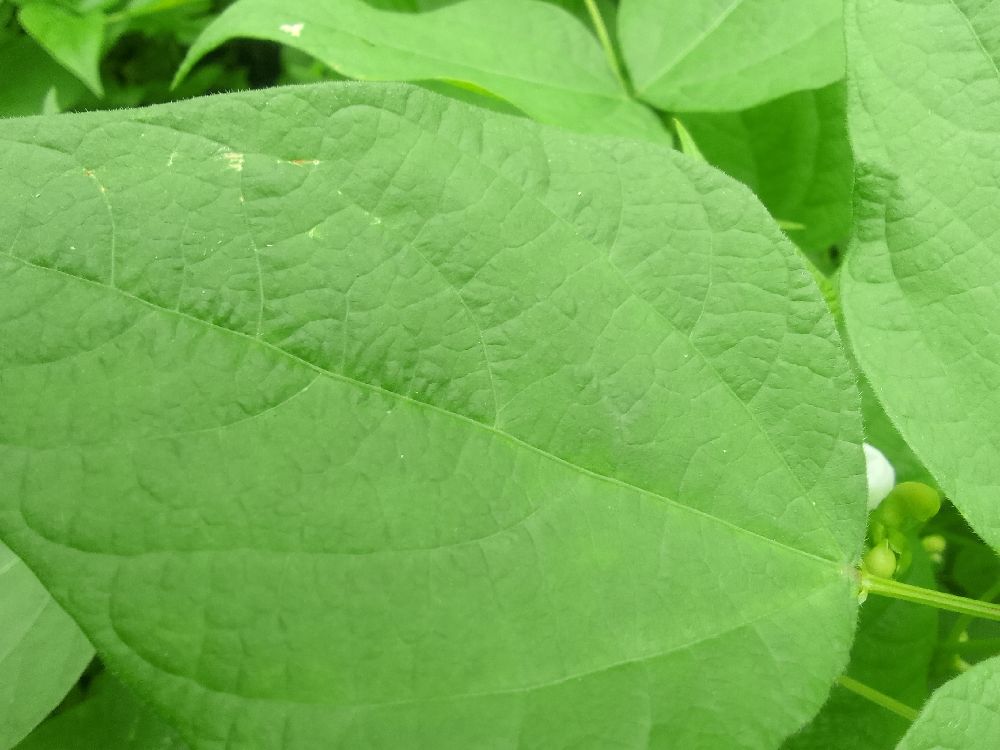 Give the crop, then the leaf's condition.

common bean, healthy
